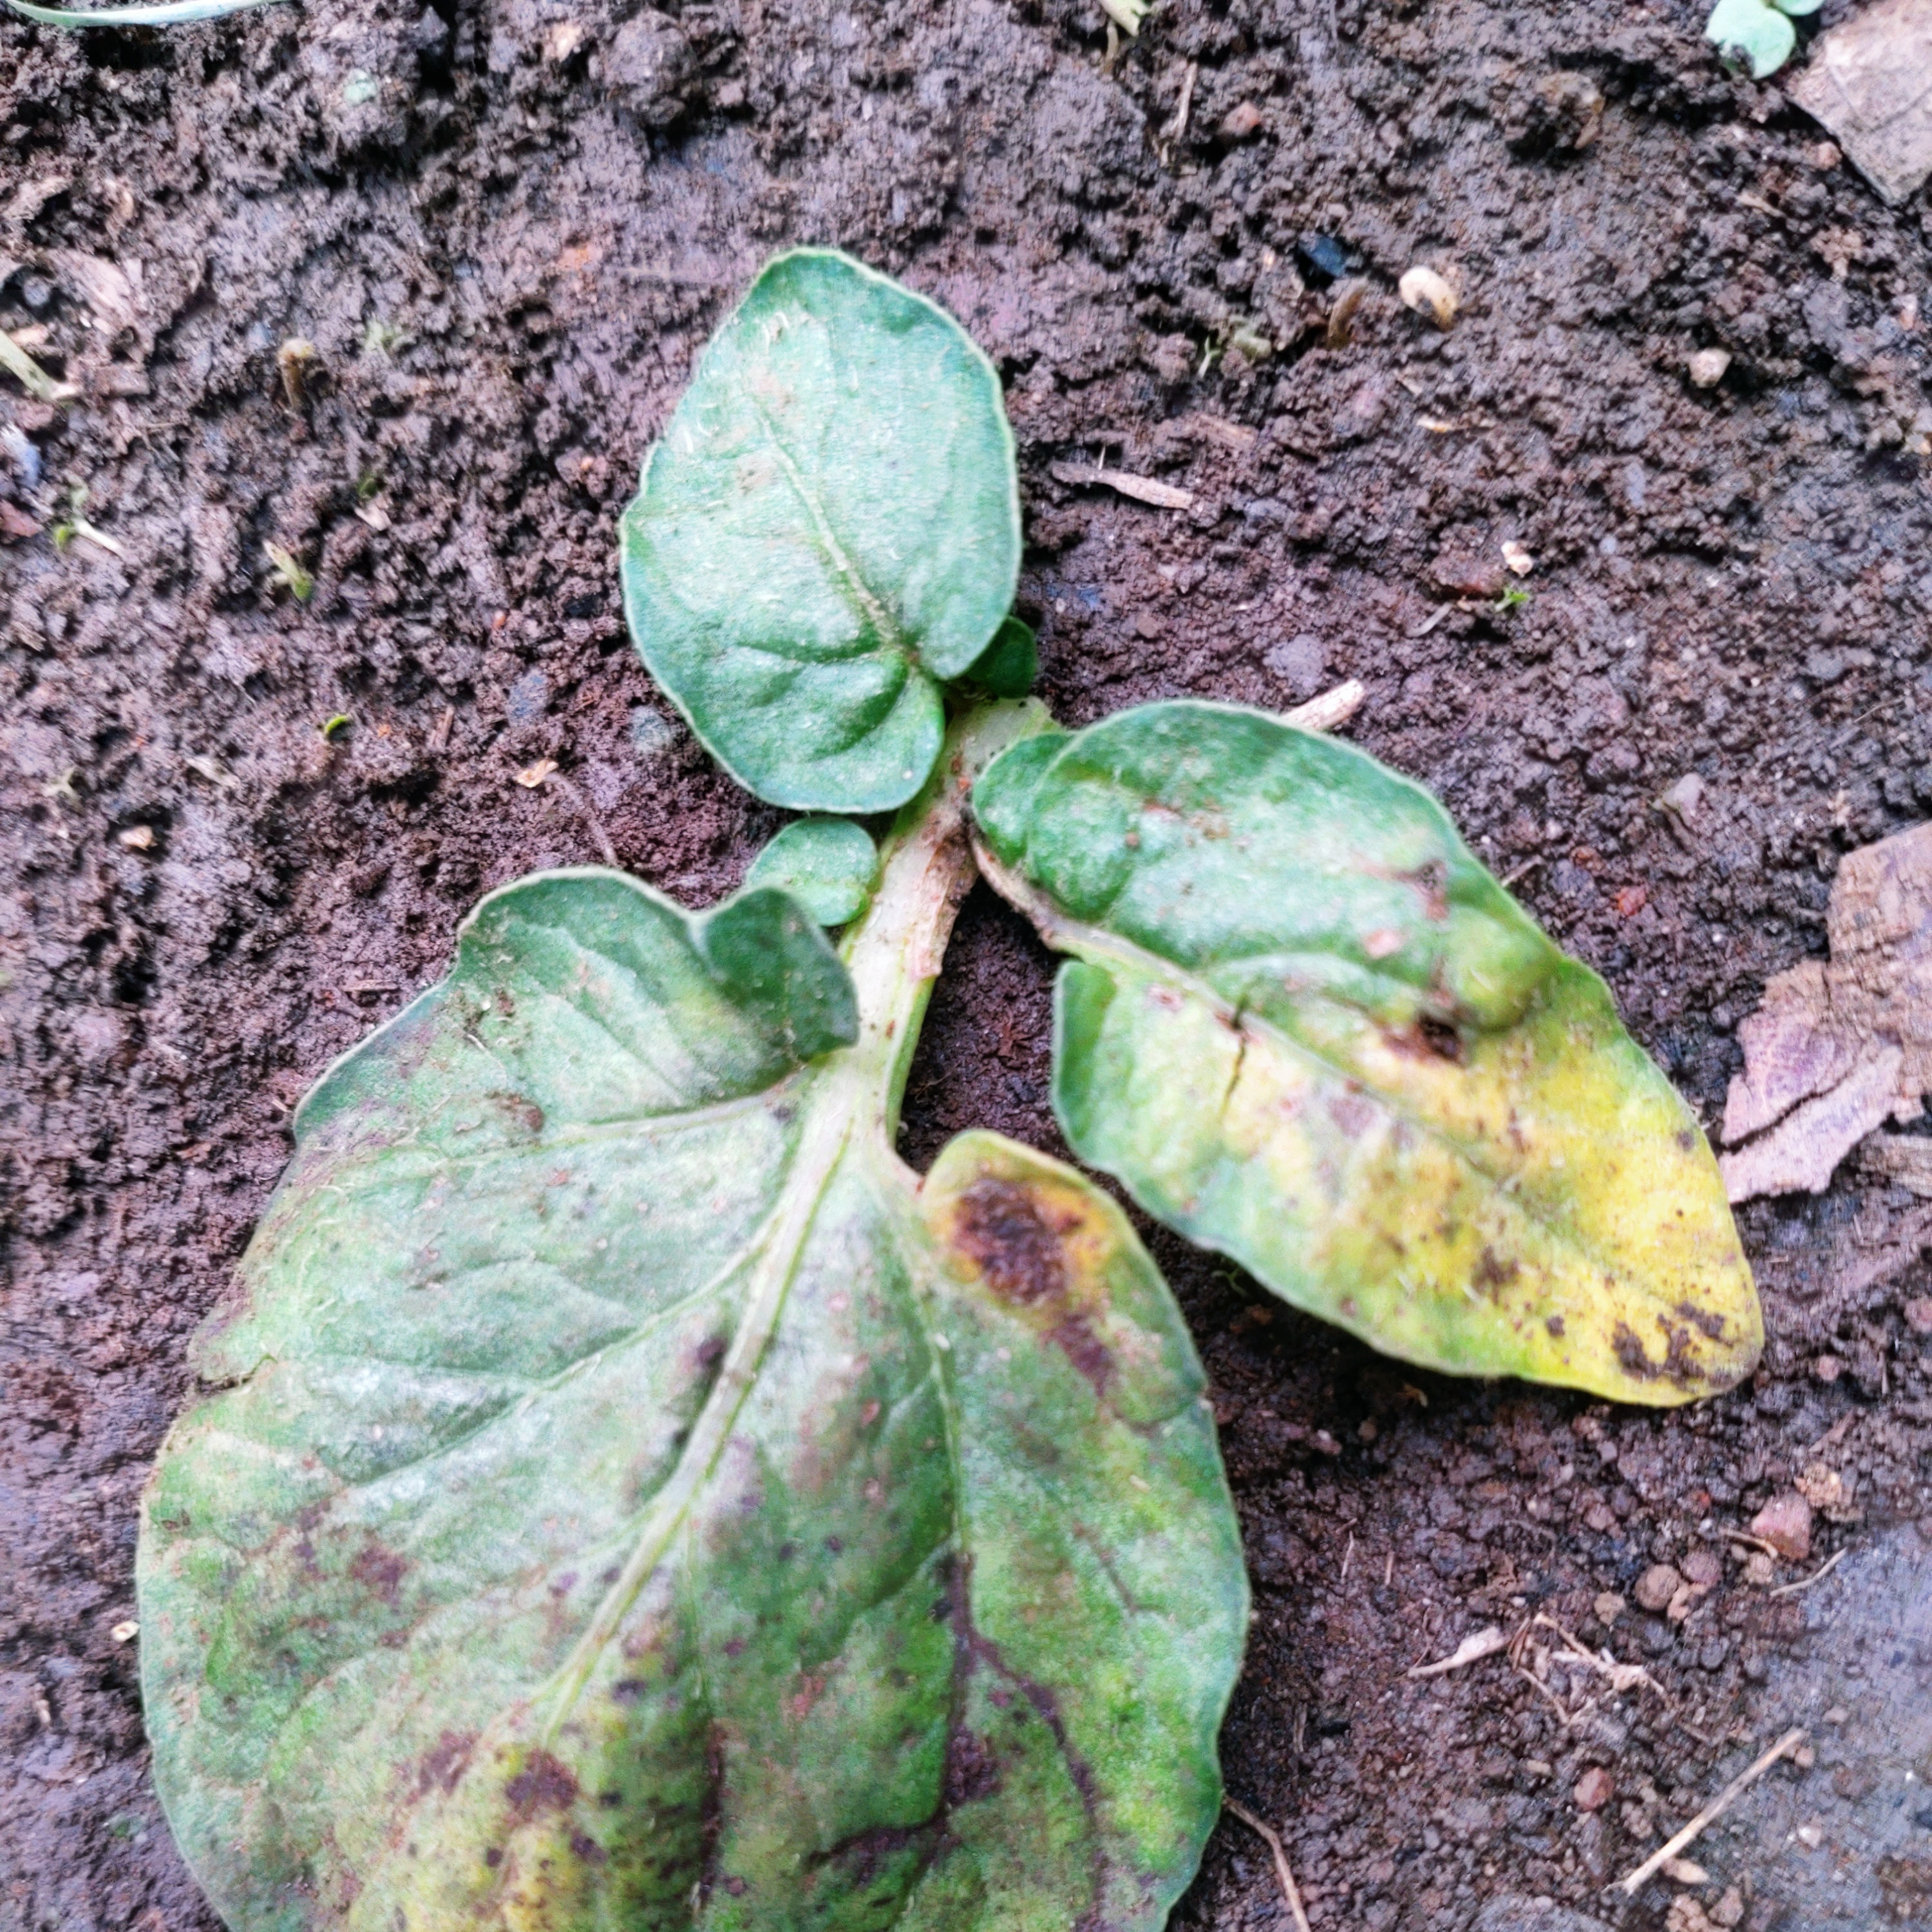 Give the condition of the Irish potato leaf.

late blight
